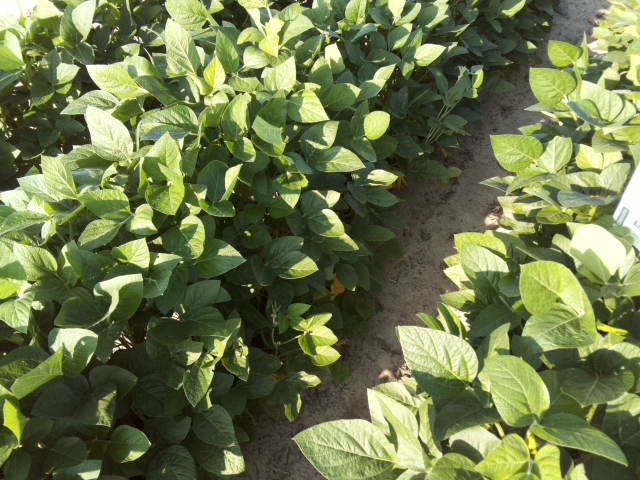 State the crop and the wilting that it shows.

soybean, leaves with no wilting
